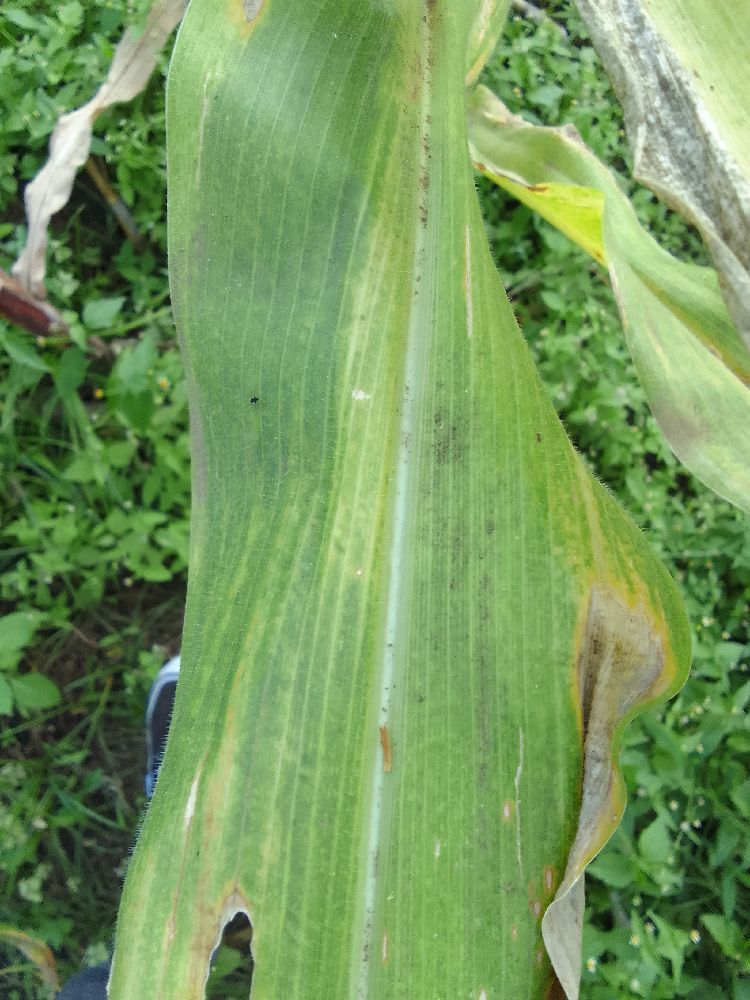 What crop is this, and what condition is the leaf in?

maize, maize lethal necrosis
